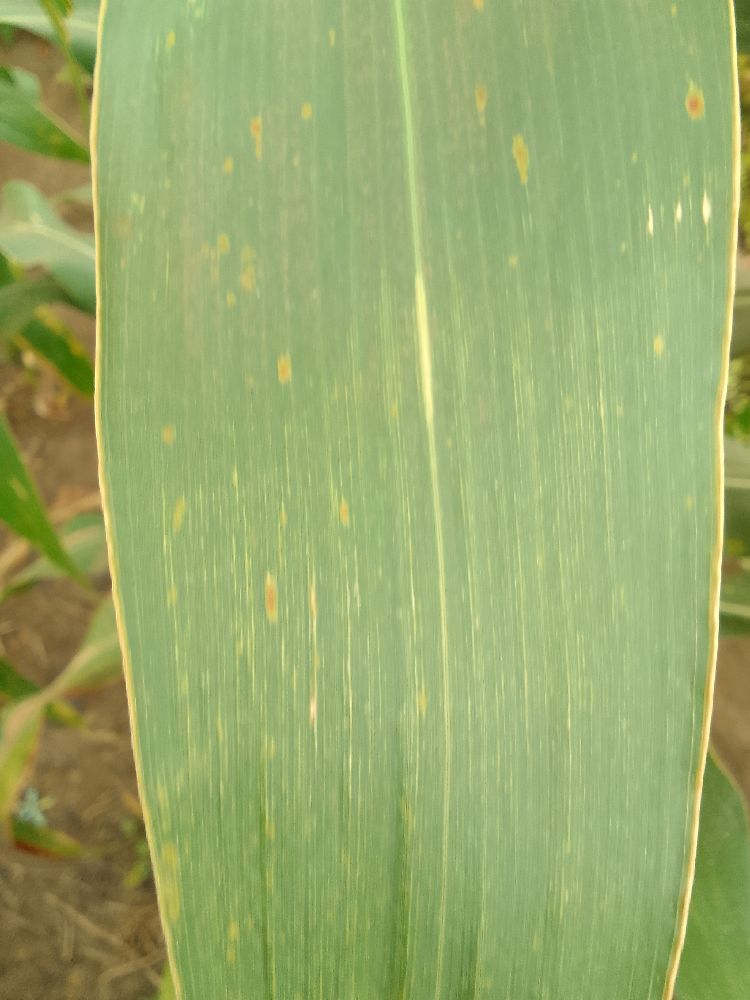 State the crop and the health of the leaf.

maize, healthy
